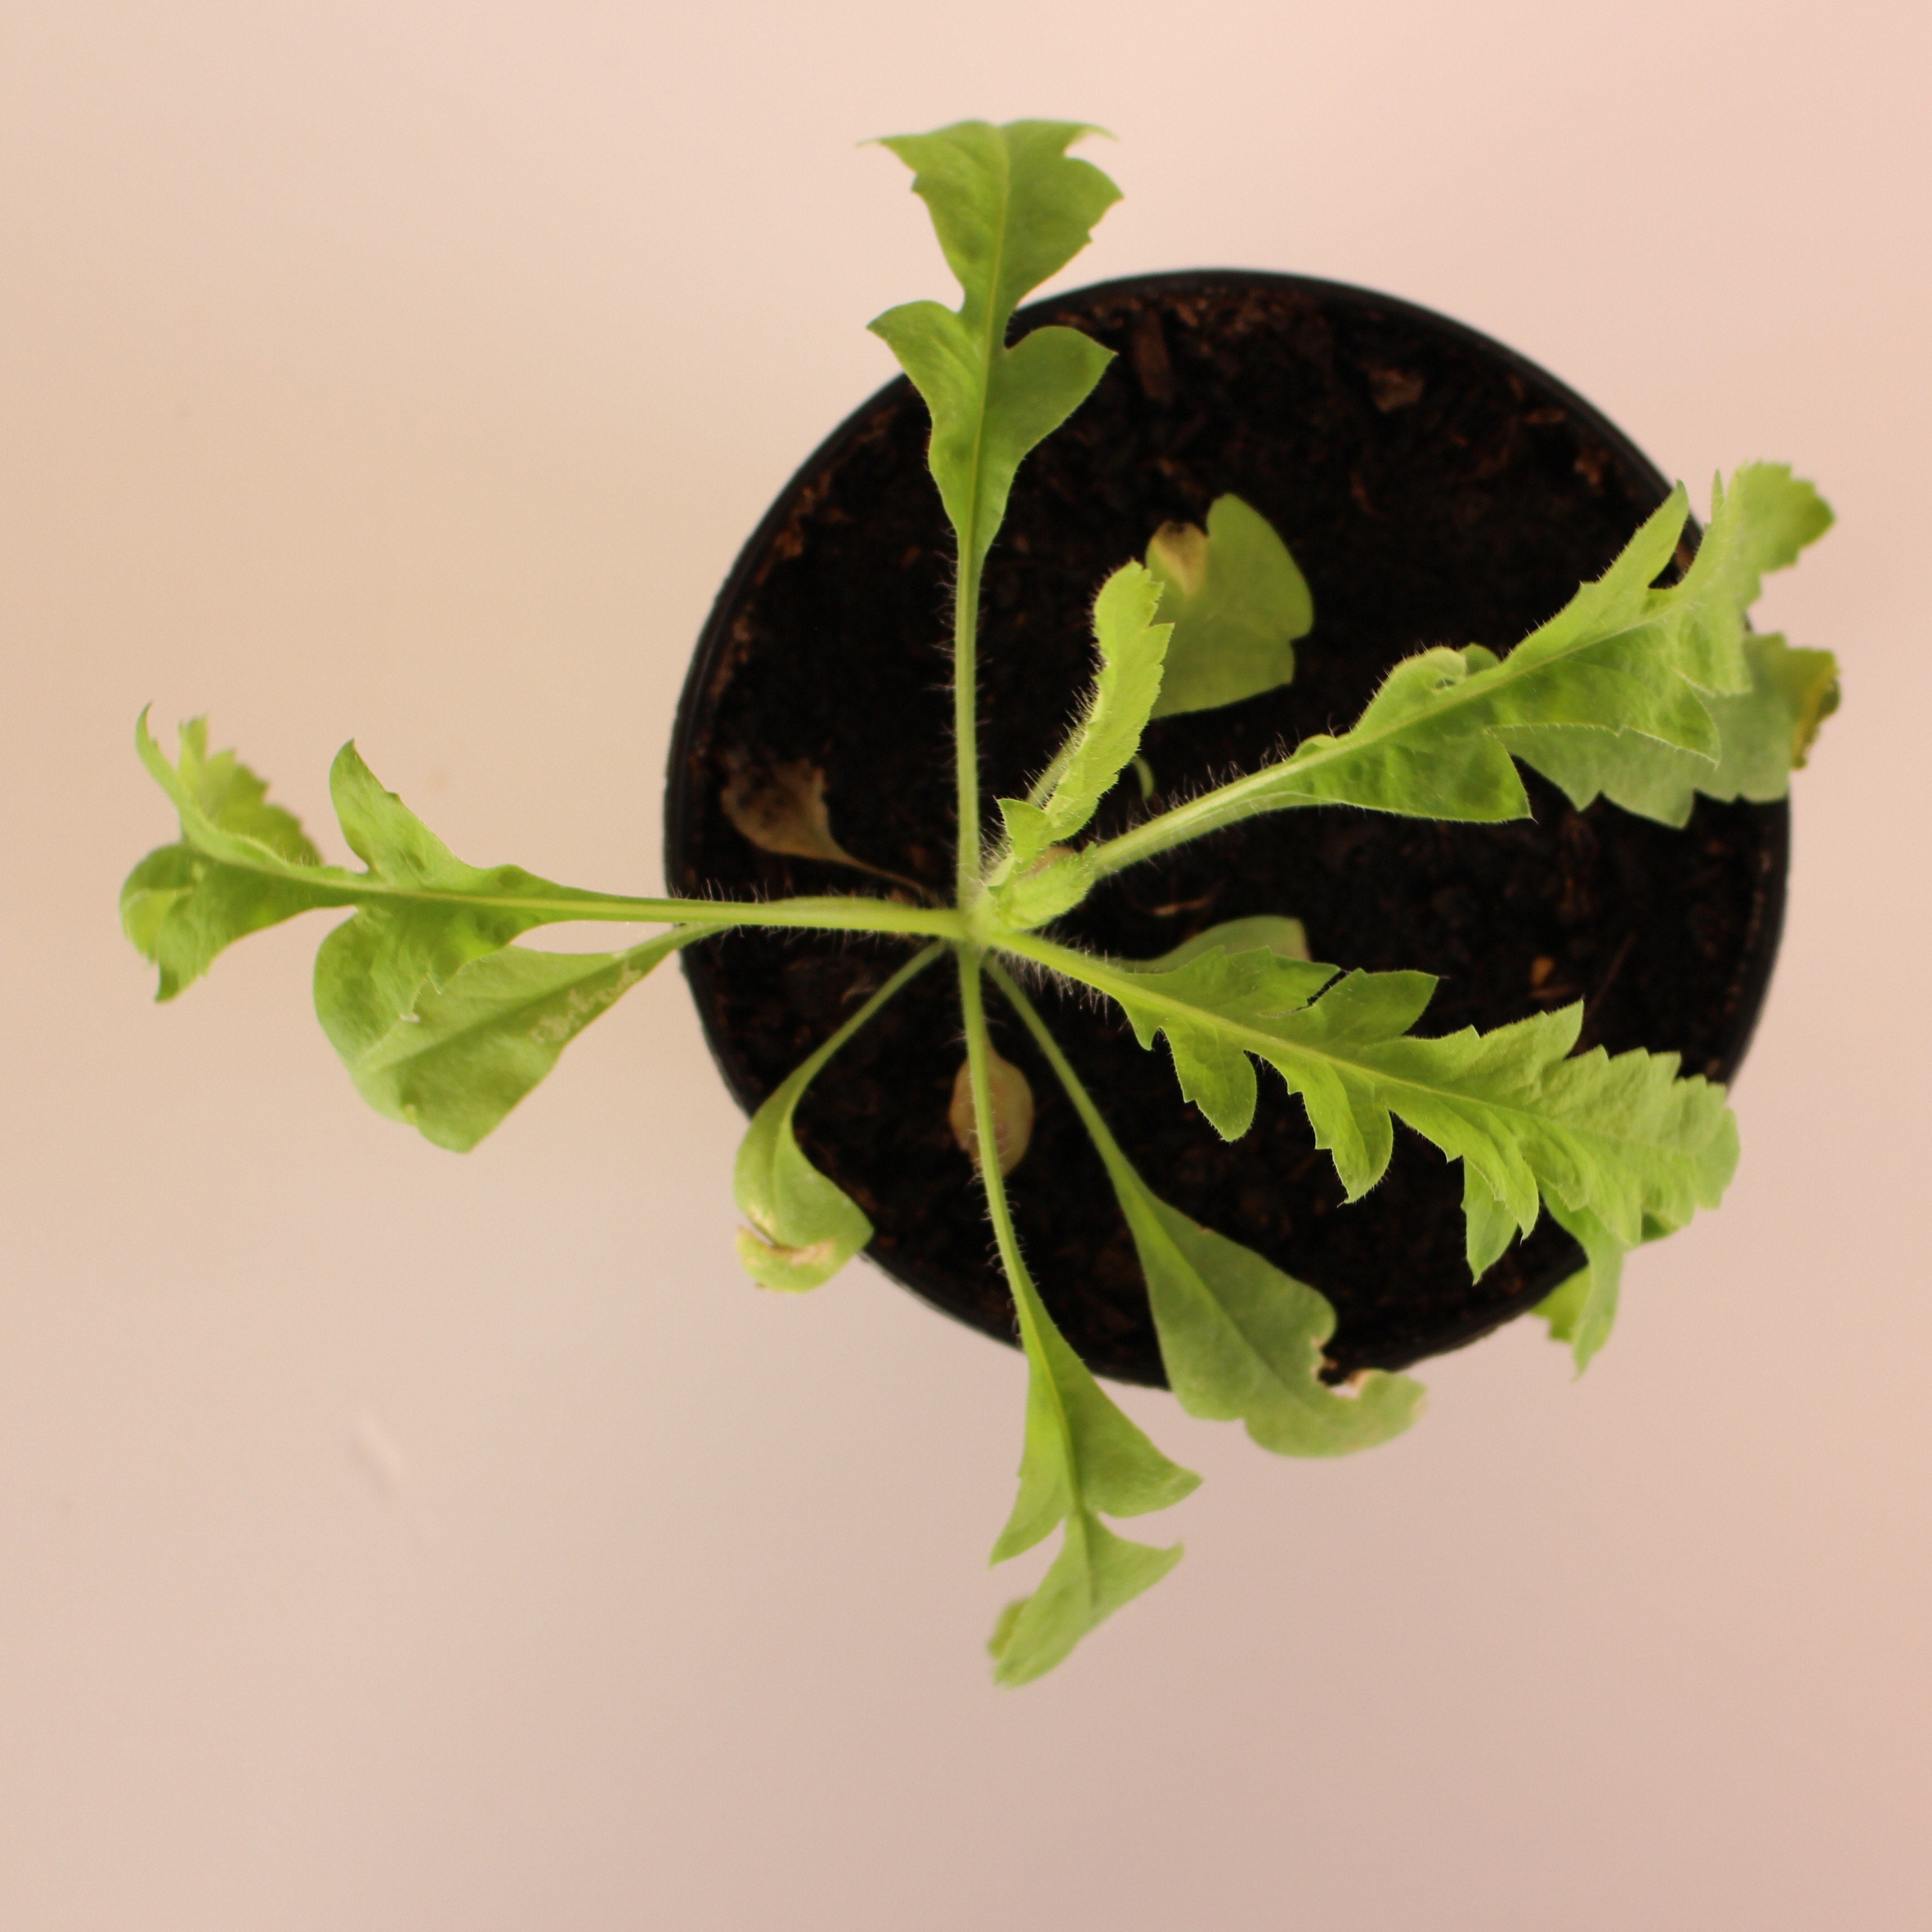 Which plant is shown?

Papaver rhoeas
